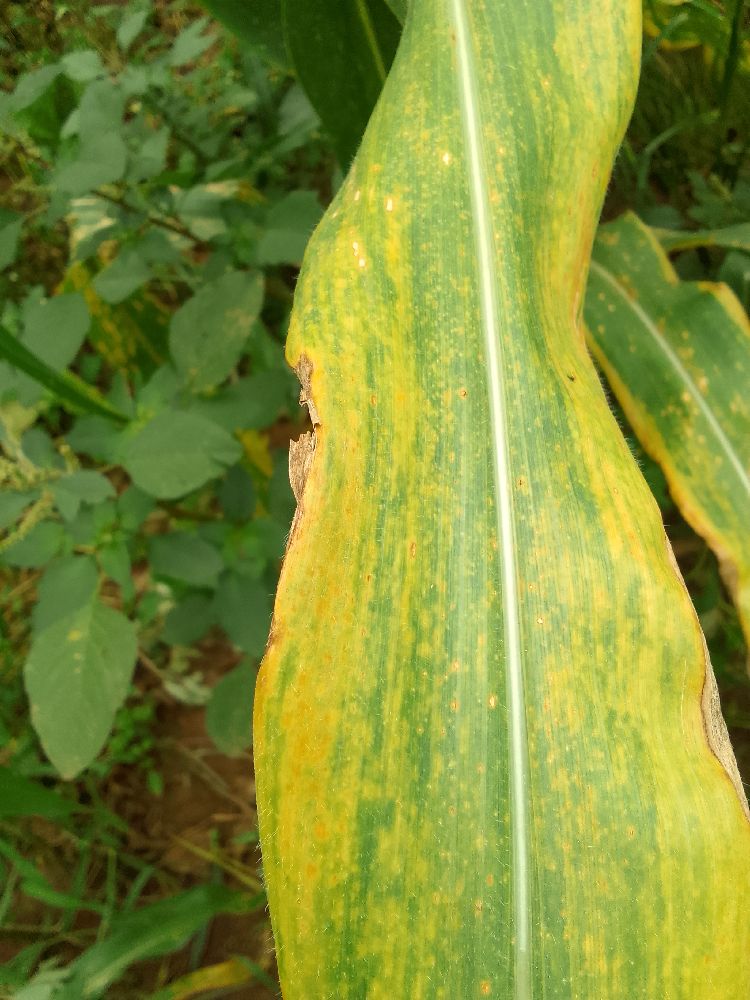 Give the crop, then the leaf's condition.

maize, maize lethal necrosis
